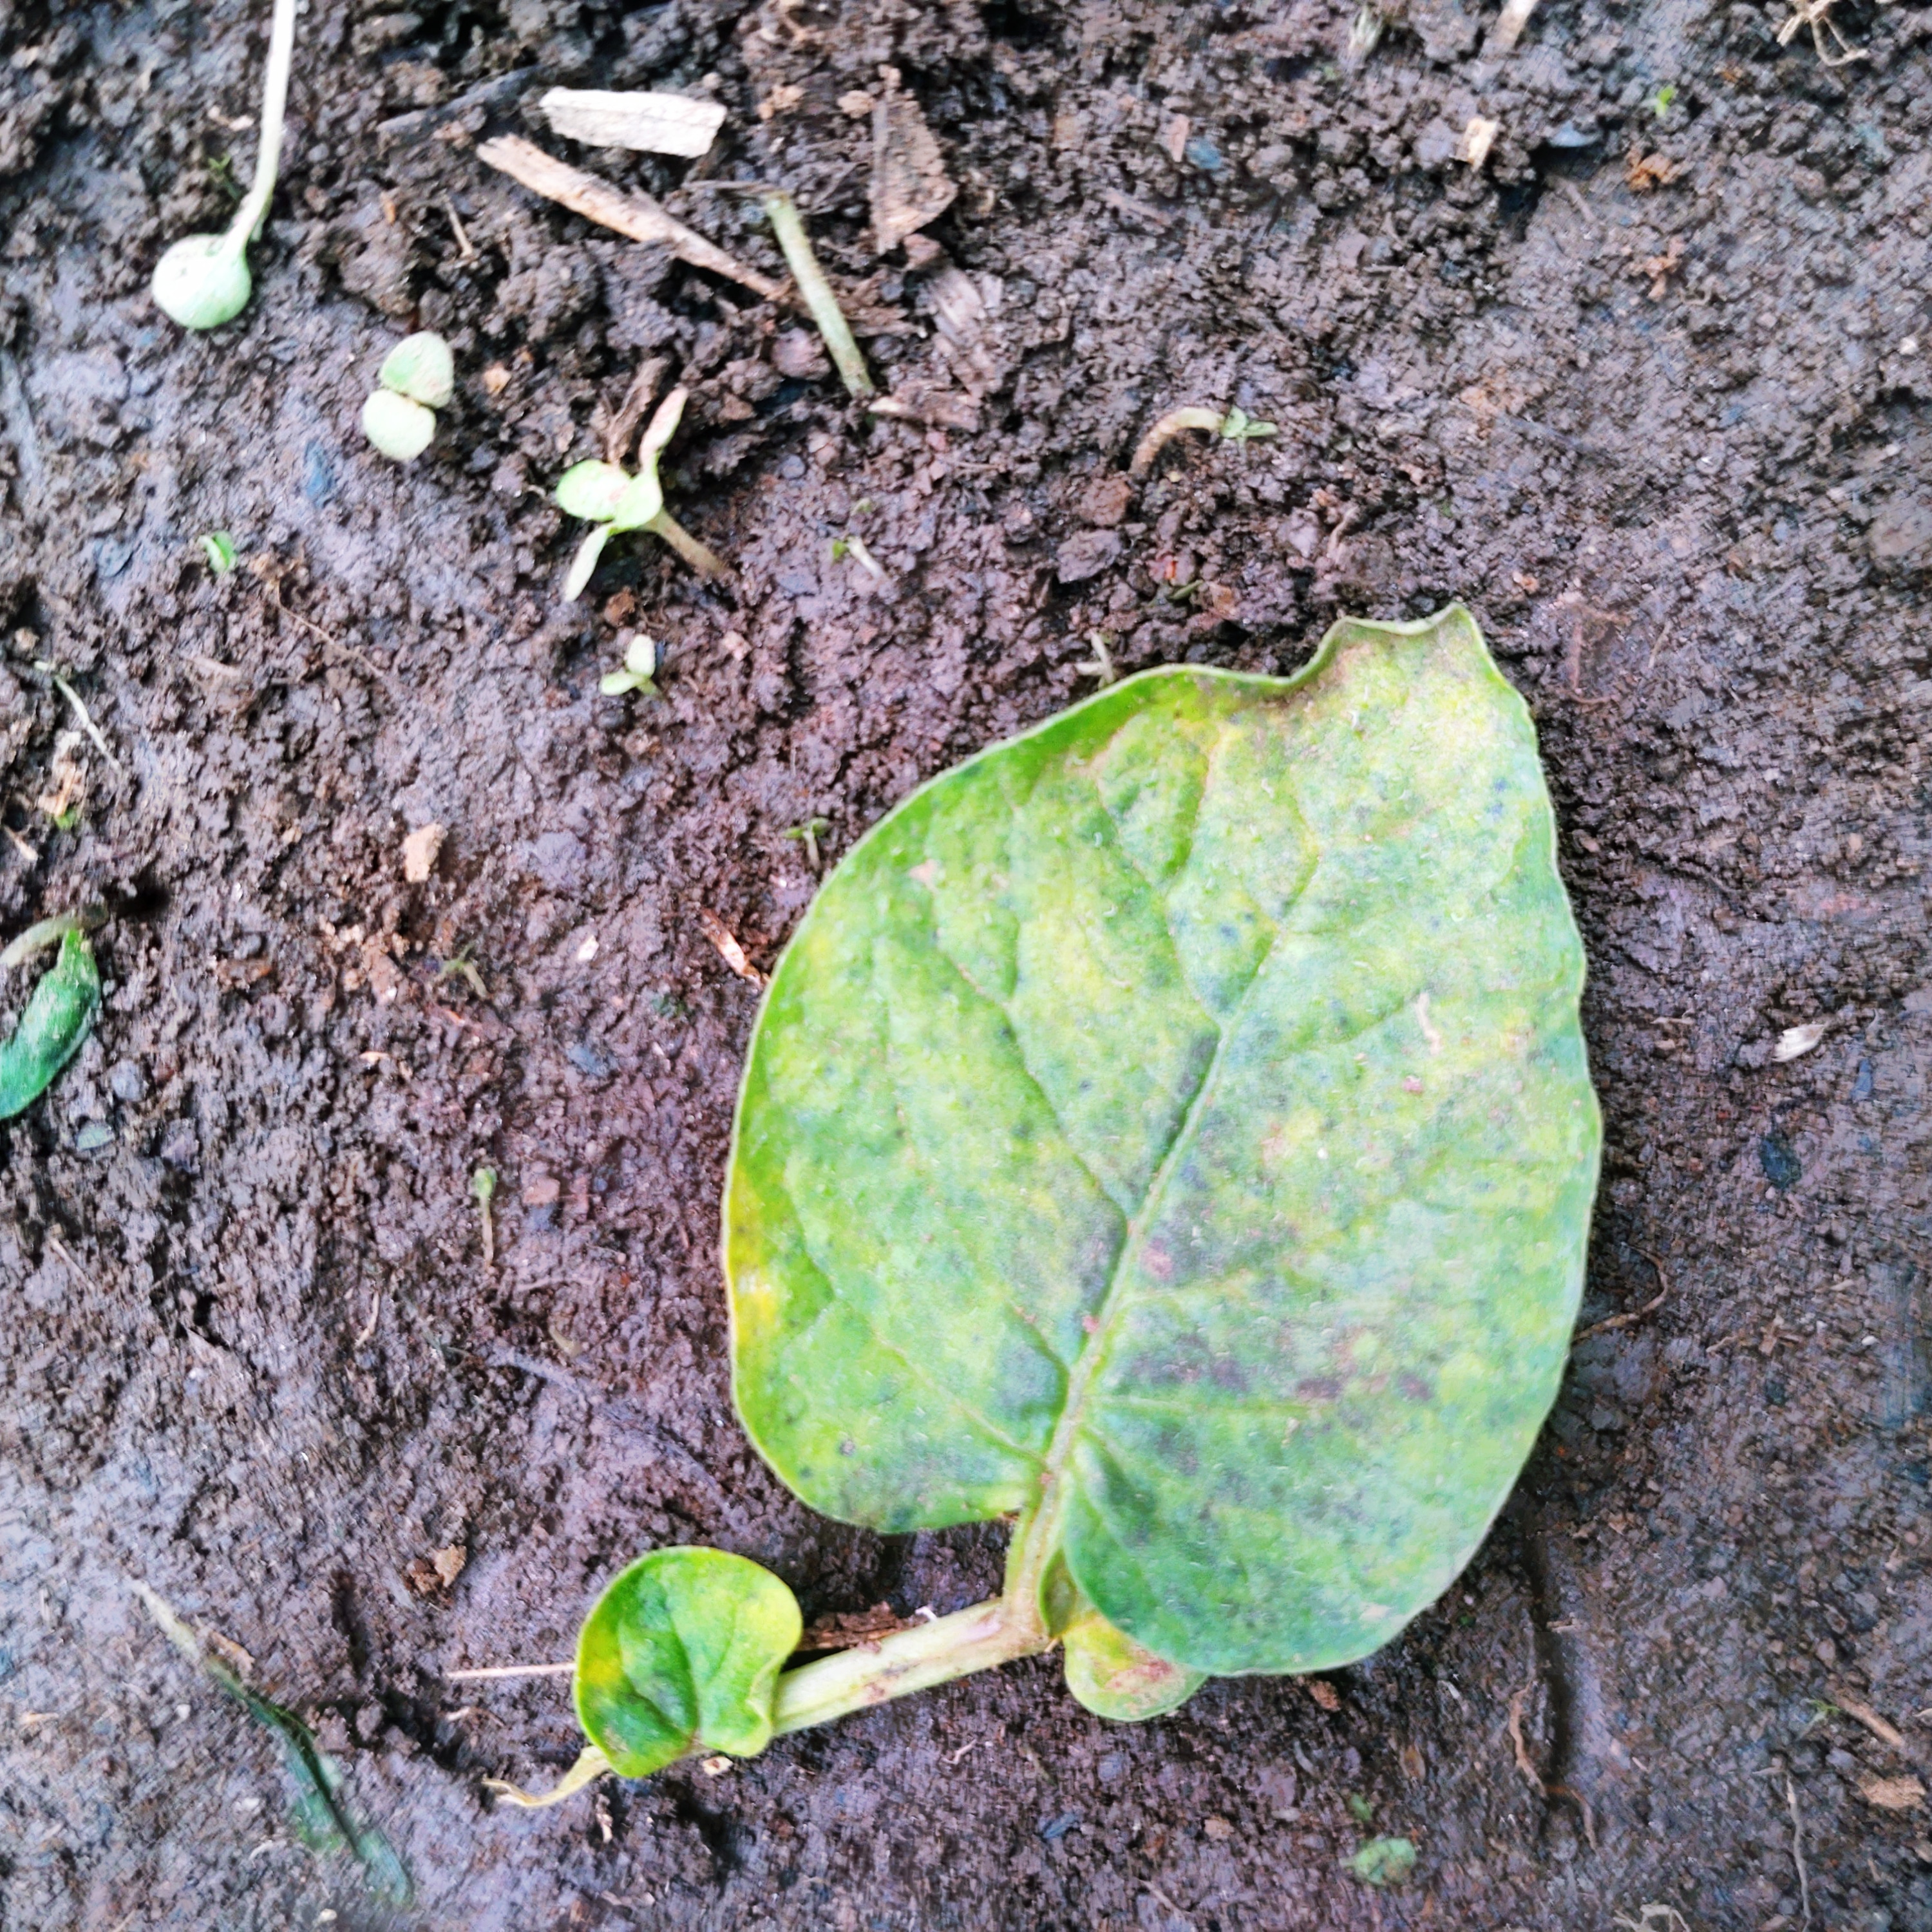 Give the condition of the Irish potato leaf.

late blight
